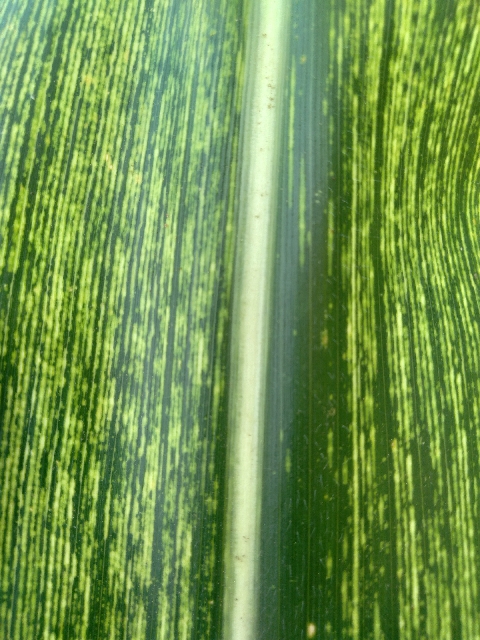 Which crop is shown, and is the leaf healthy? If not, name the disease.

maize, maize streak virus
